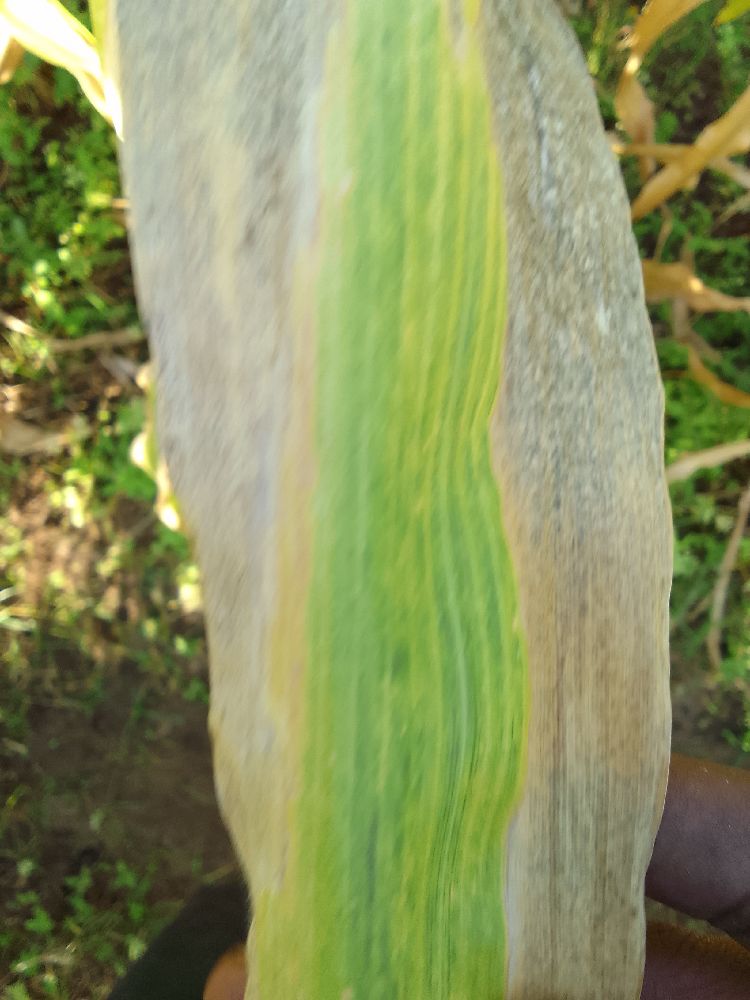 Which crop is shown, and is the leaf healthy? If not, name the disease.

maize, maize lethal necrosis
